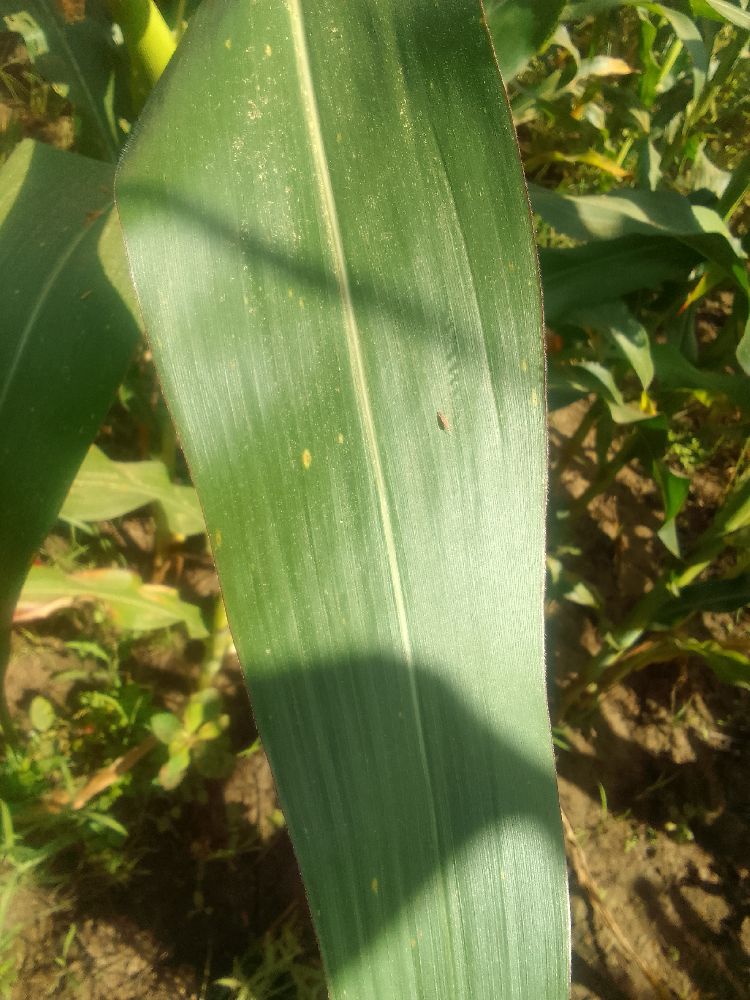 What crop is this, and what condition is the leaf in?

maize, healthy
